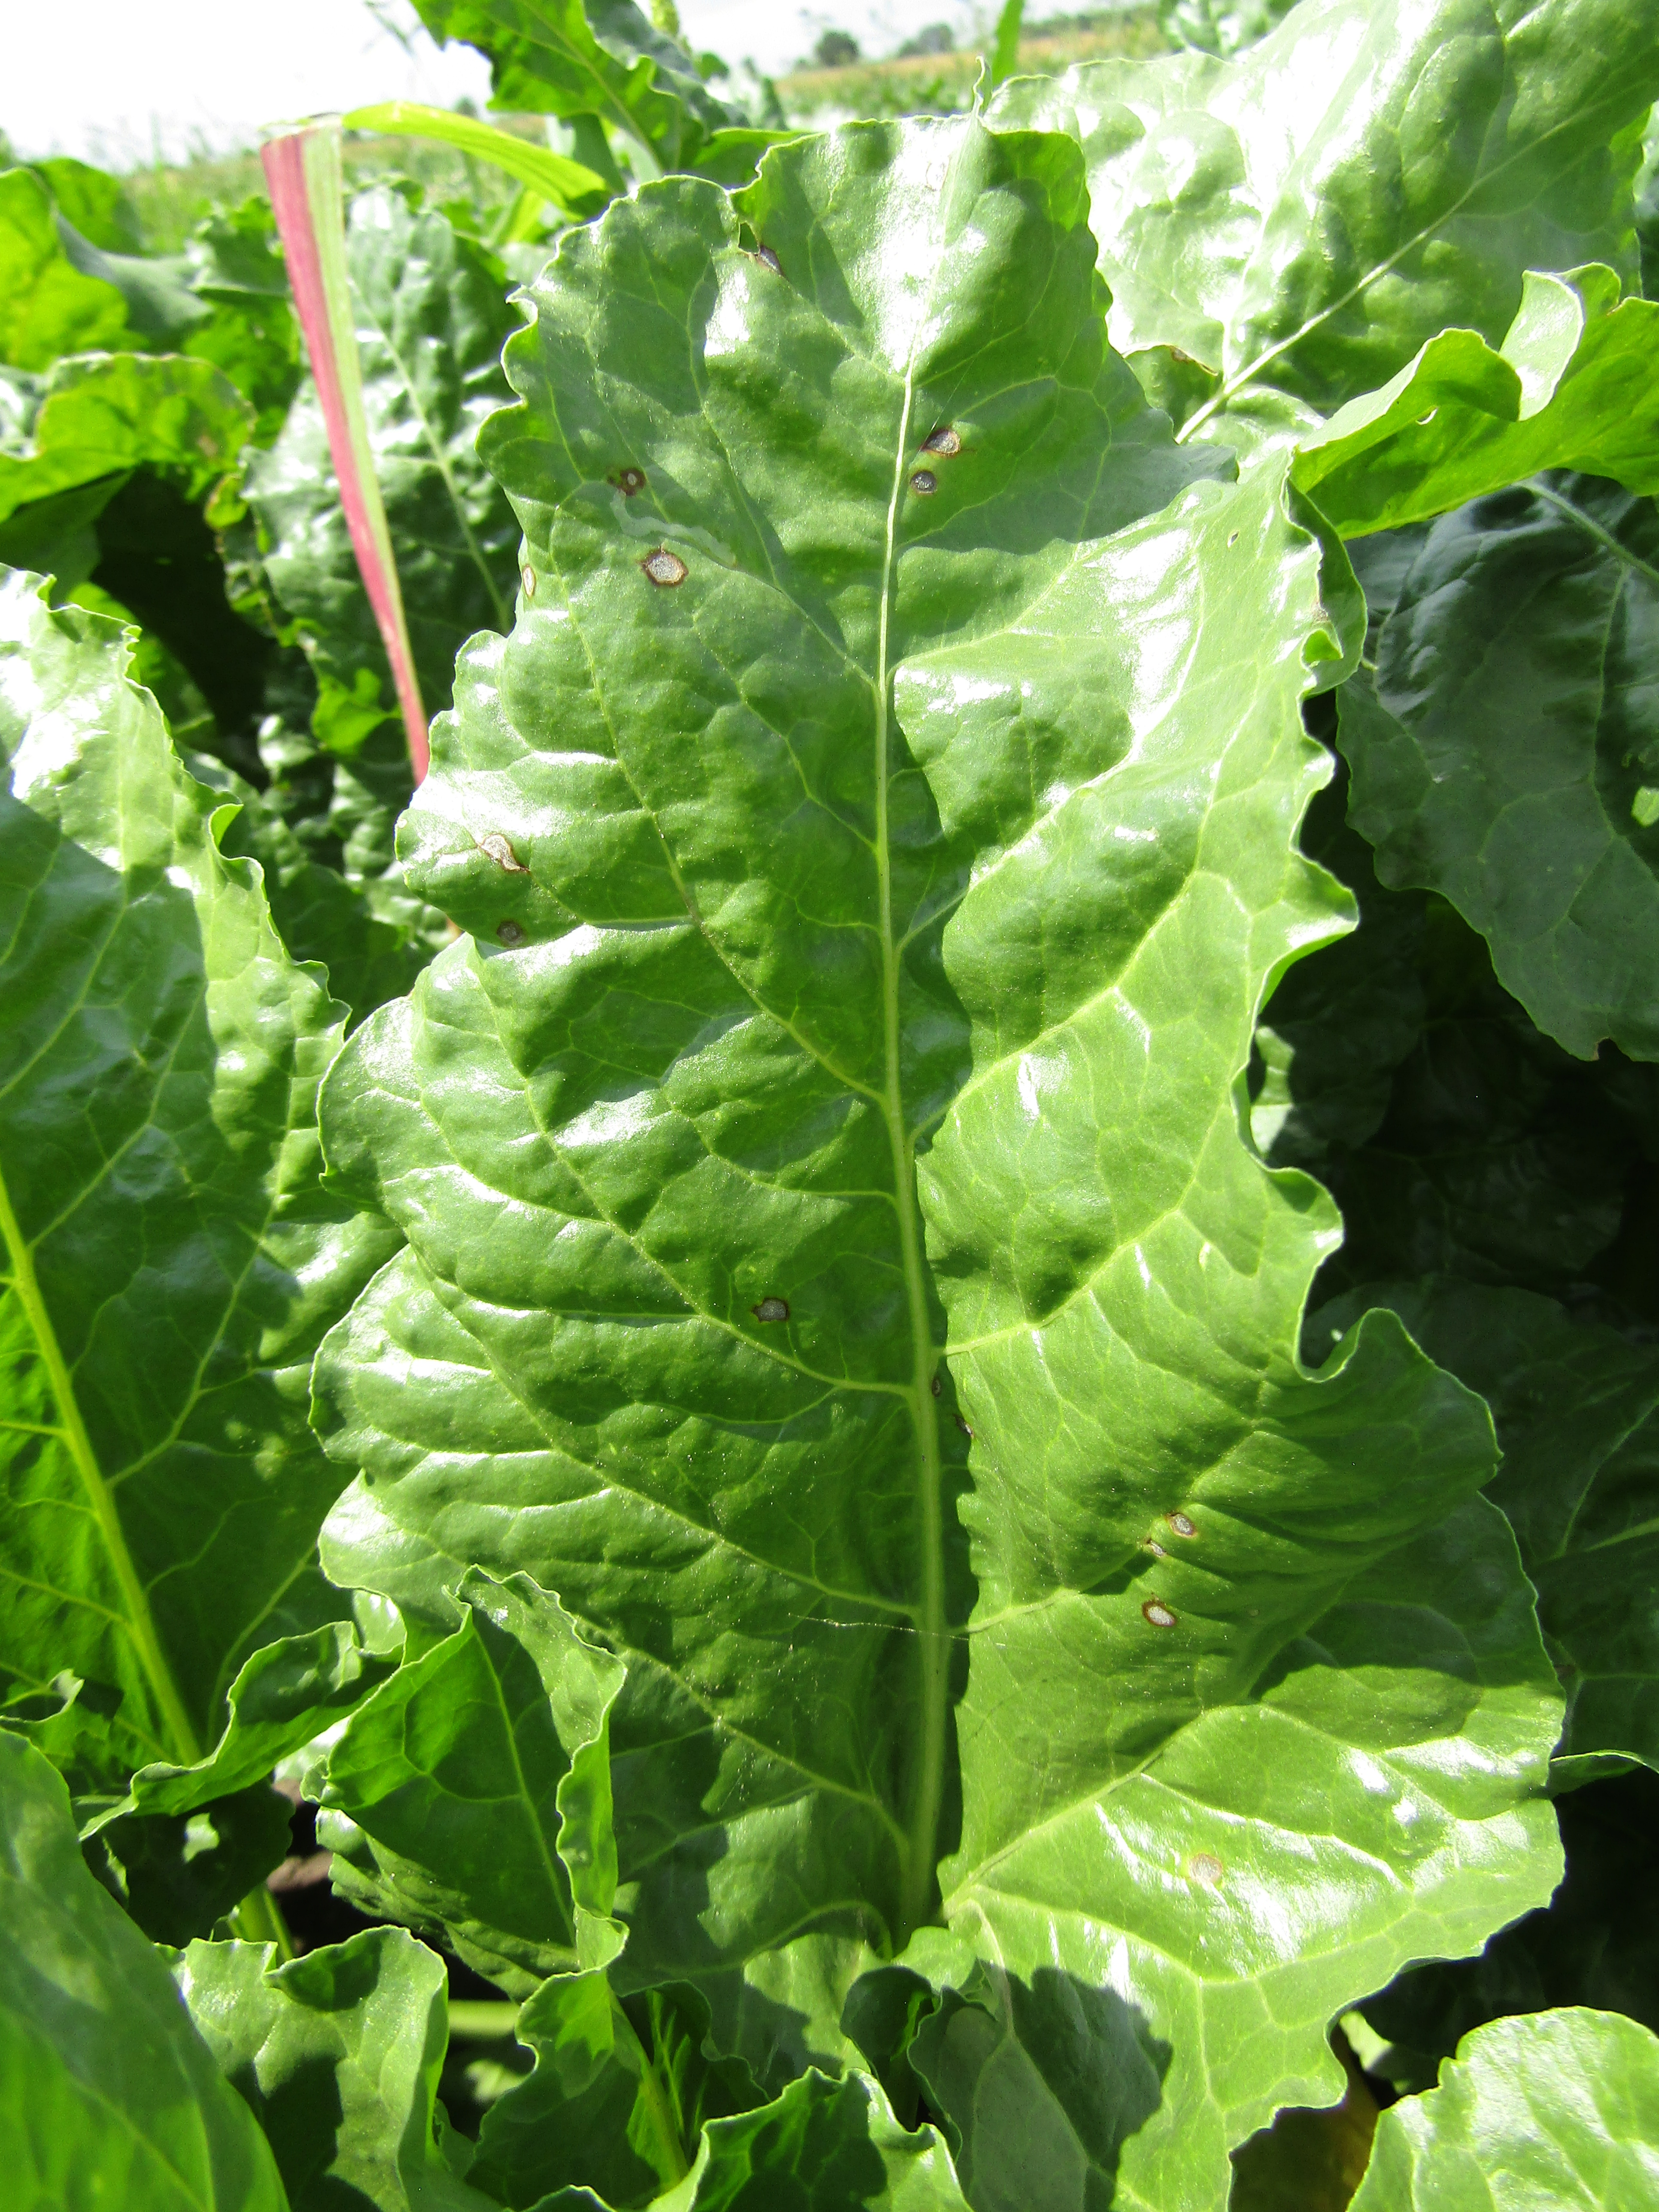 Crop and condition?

beet, cercospora
